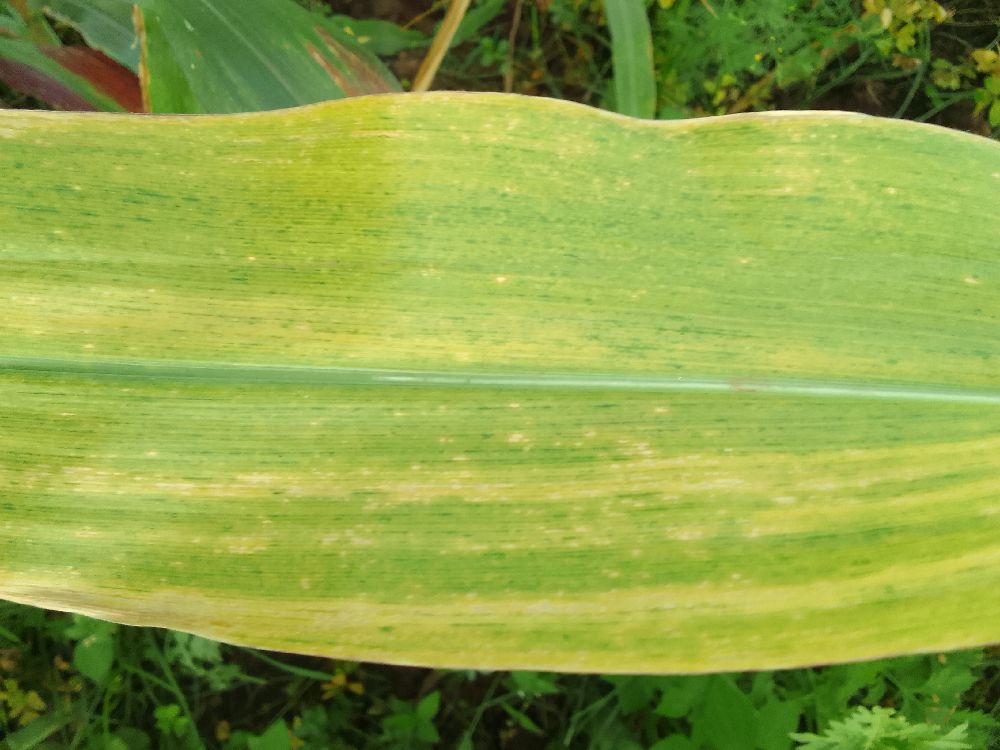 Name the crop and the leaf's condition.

maize, maize lethal necrosis
